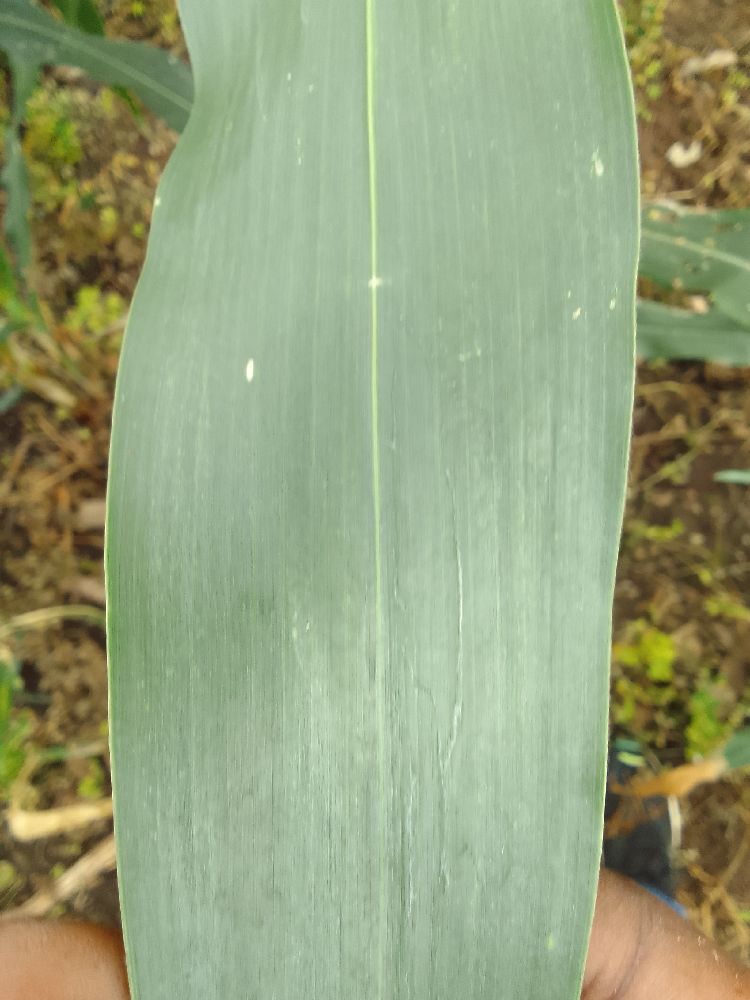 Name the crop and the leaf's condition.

maize, healthy
